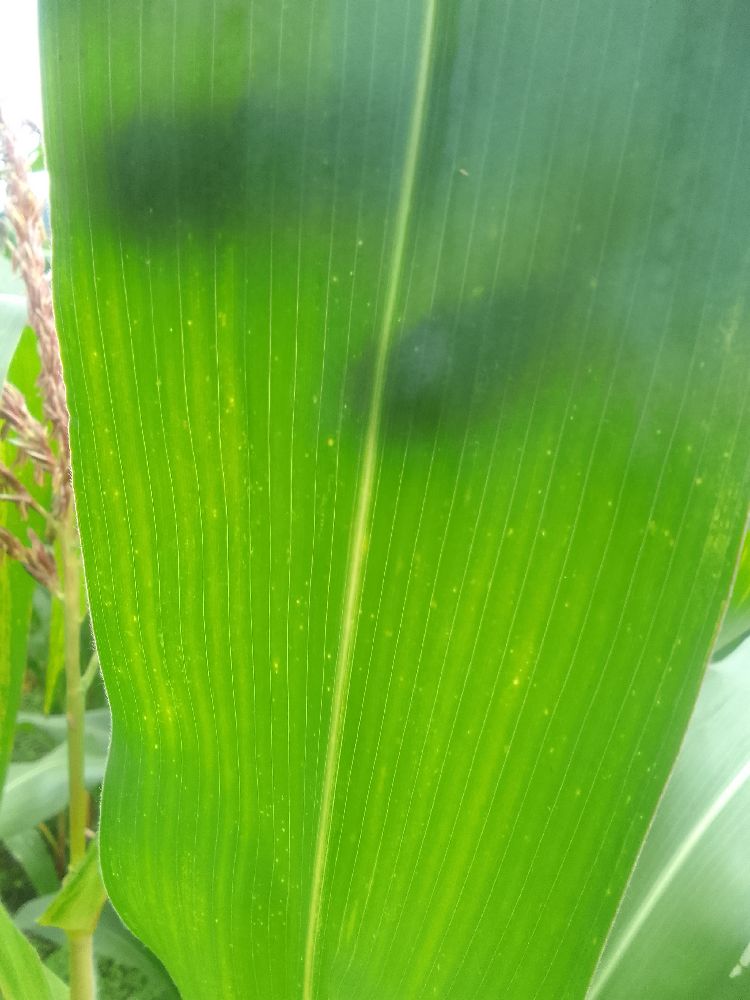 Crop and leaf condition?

maize, healthy
